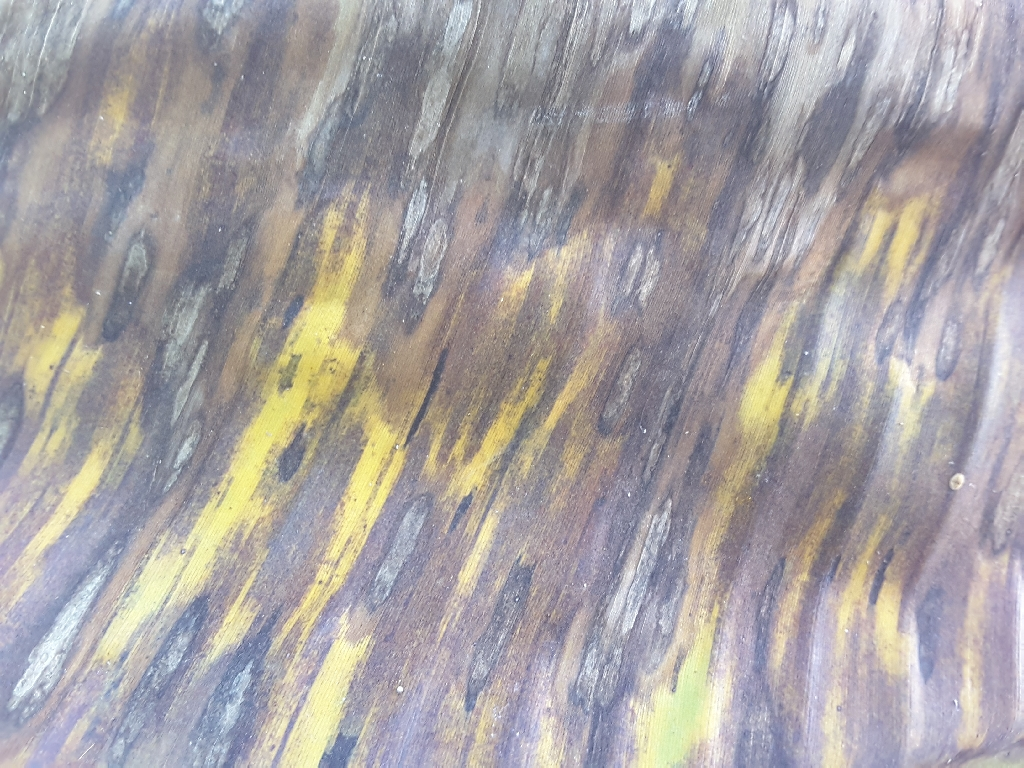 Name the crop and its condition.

banana, black sigatoka
